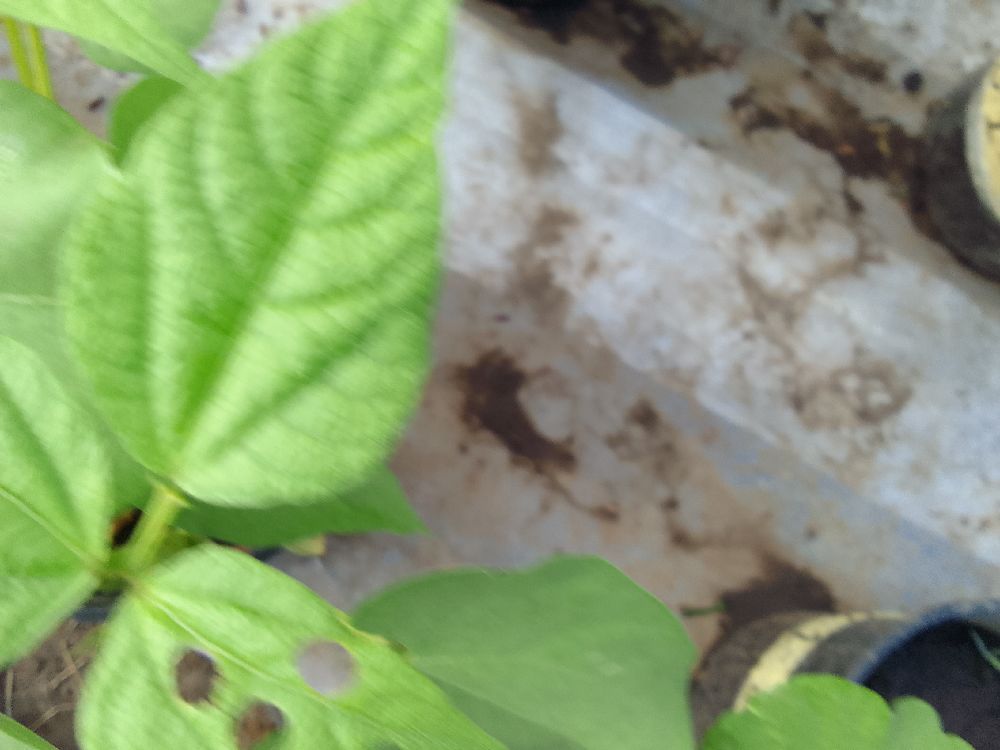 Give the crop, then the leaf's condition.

common bean, healthy
